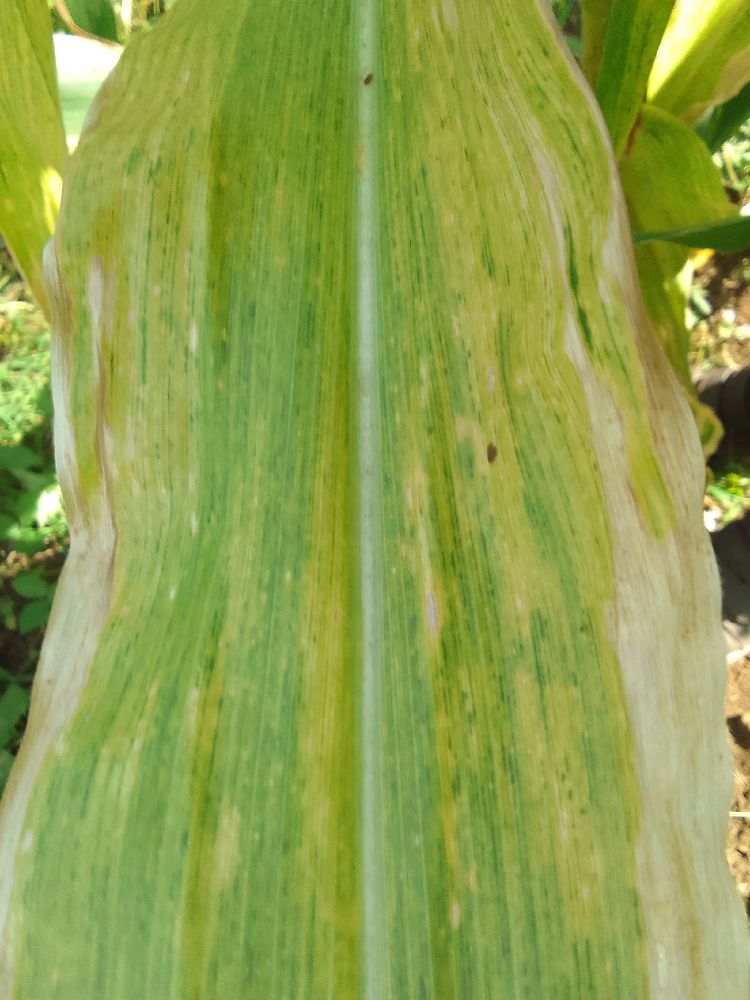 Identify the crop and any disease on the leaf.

maize, maize lethal necrosis
